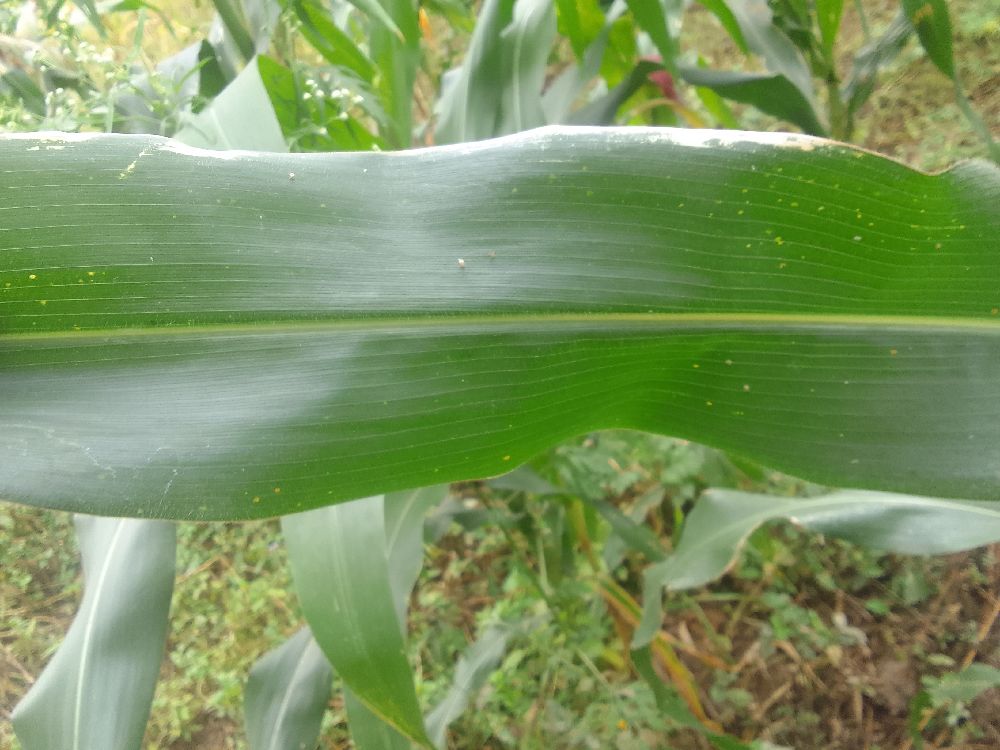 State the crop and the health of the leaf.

maize, healthy
